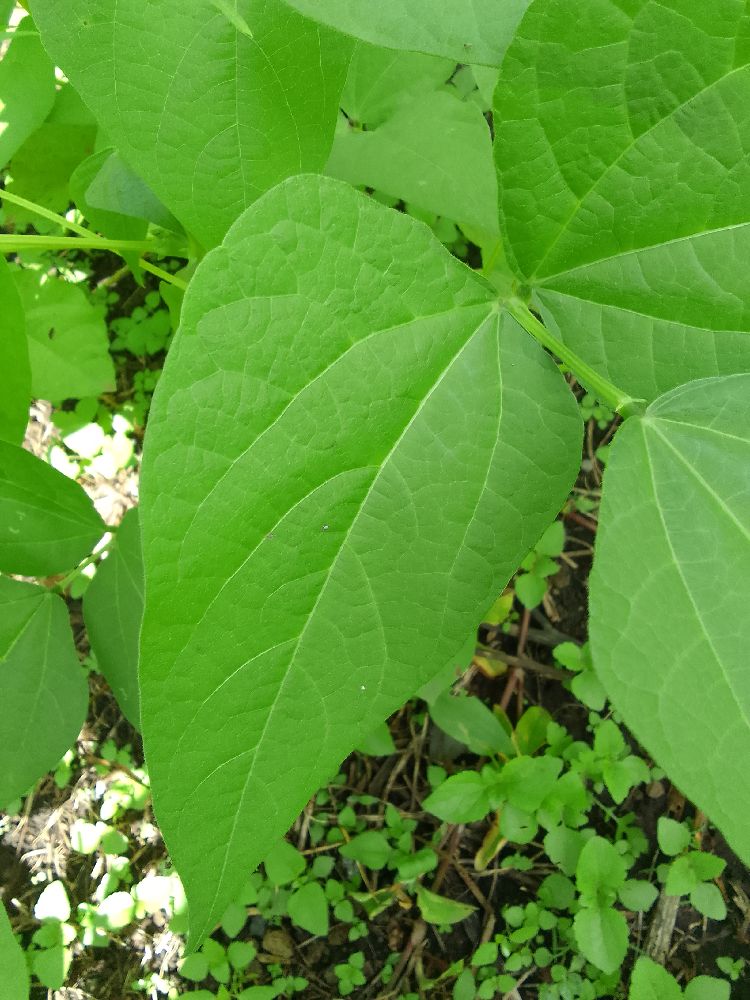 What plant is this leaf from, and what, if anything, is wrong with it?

common bean, healthy
